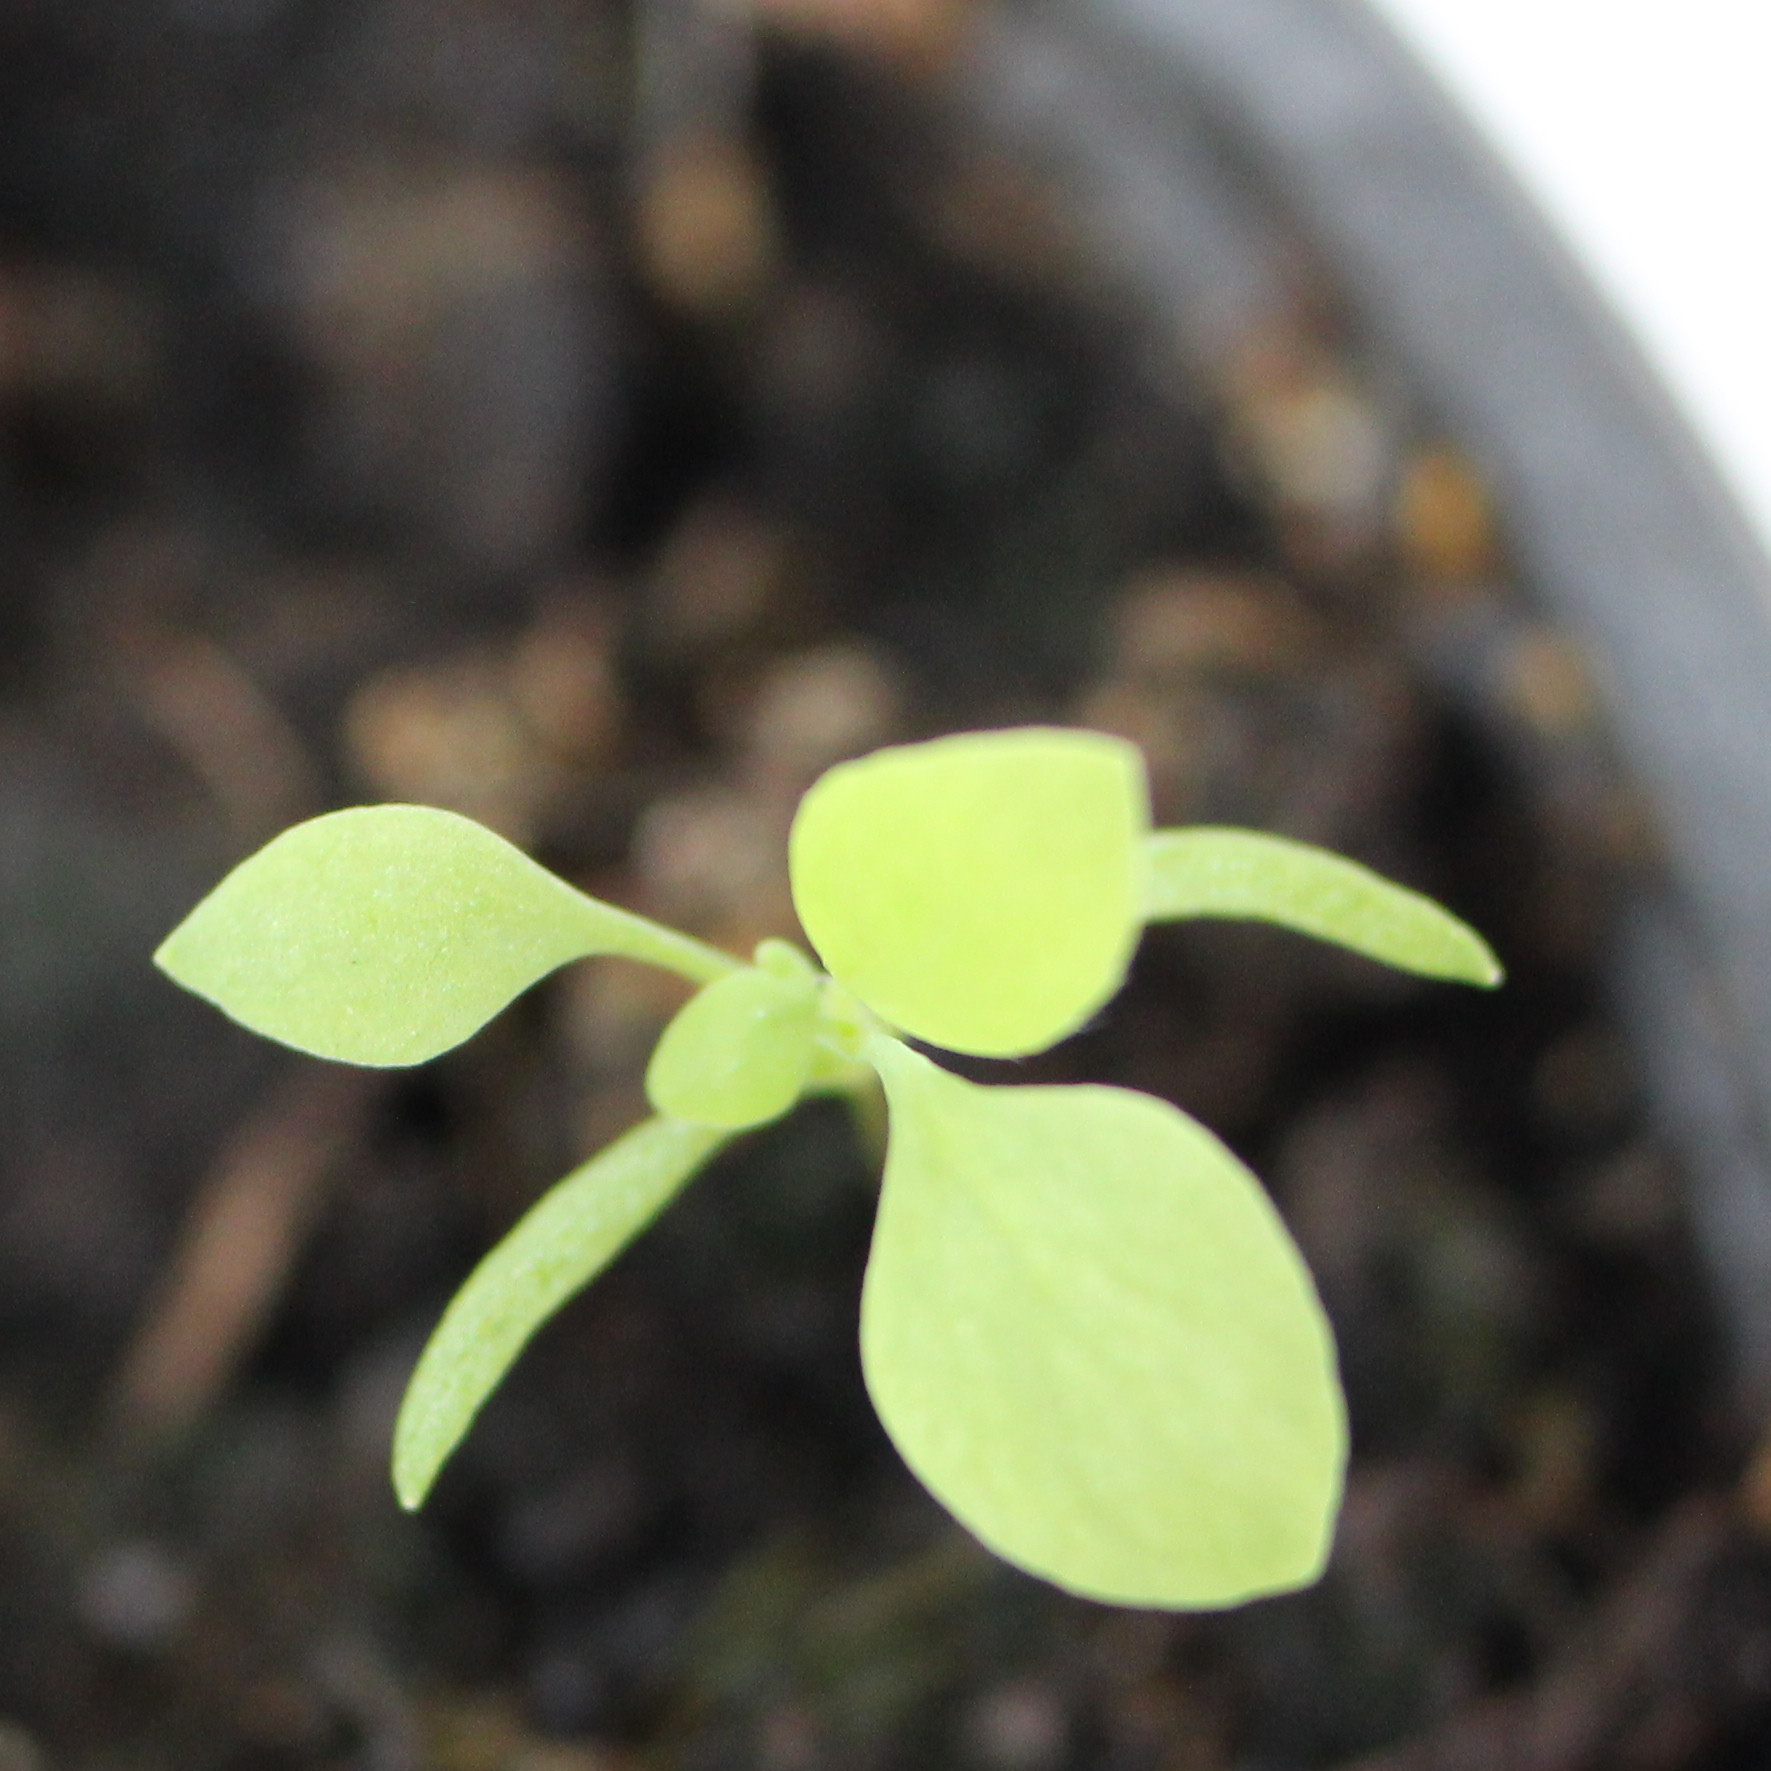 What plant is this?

Papaver rhoeas
